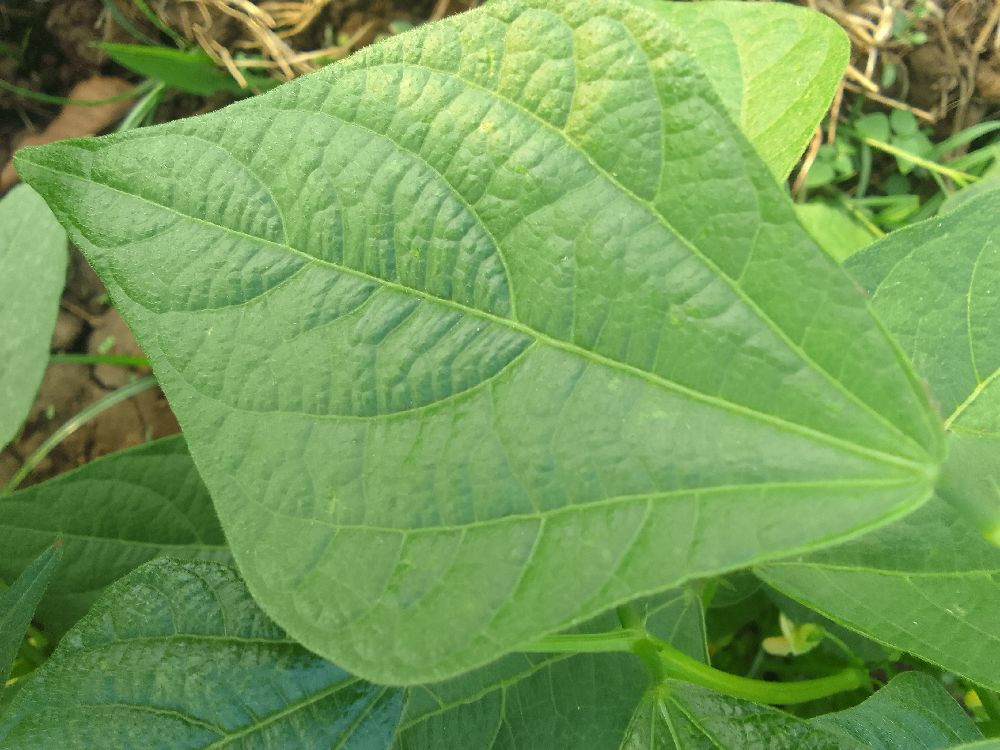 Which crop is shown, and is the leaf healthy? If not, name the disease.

common bean, healthy
